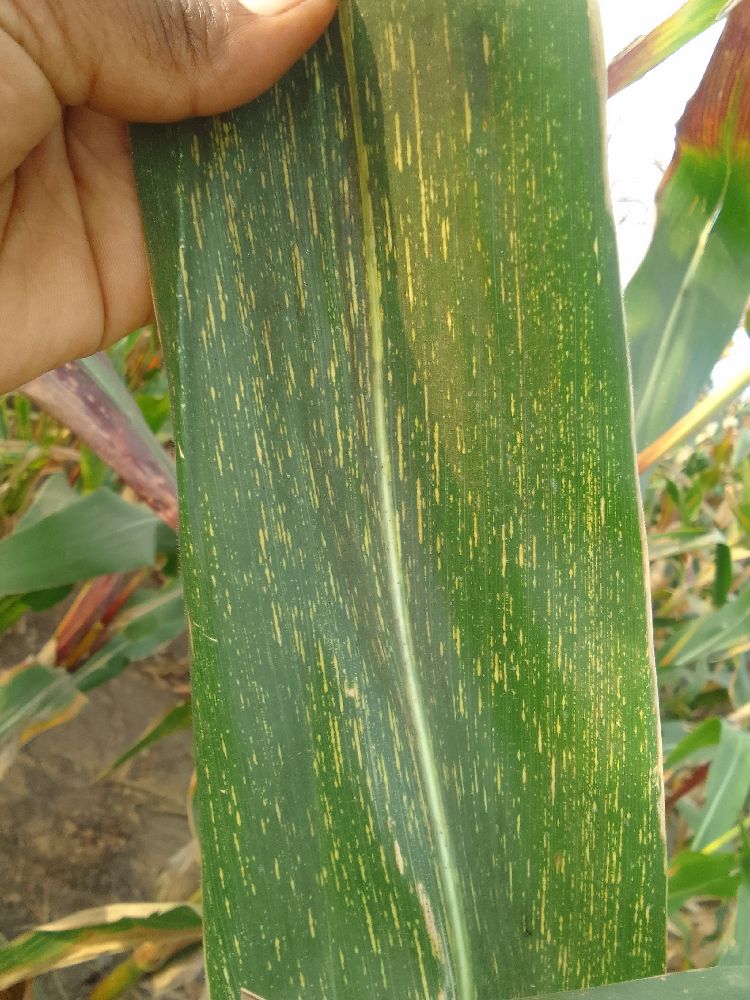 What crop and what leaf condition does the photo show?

maize, maize streak virus
